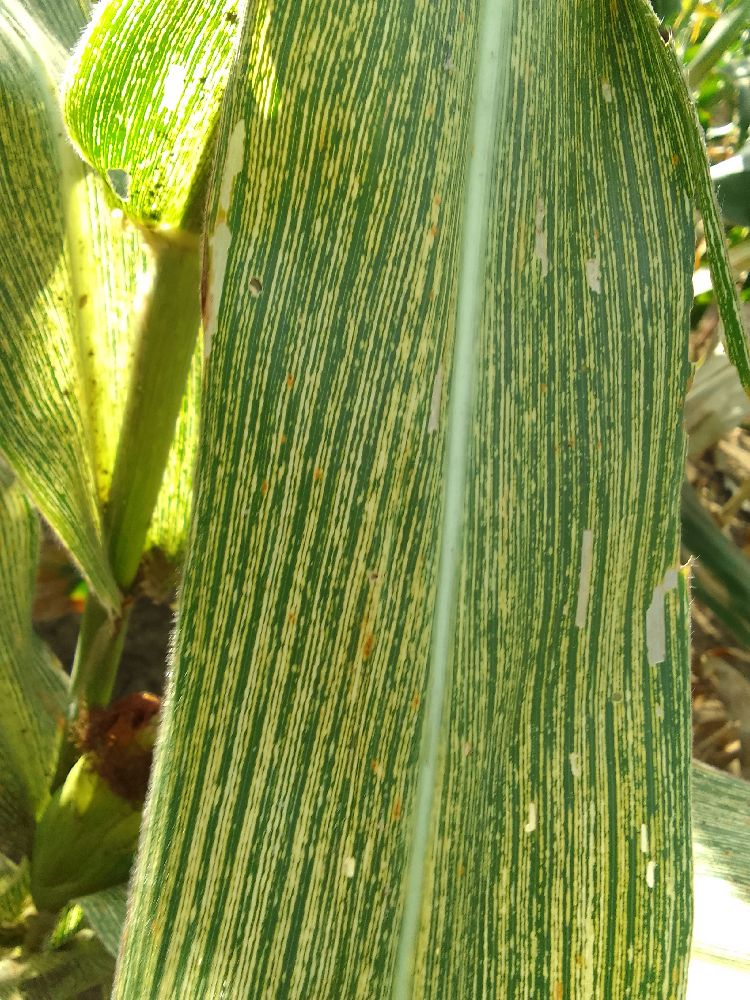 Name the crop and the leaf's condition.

maize, maize streak virus
